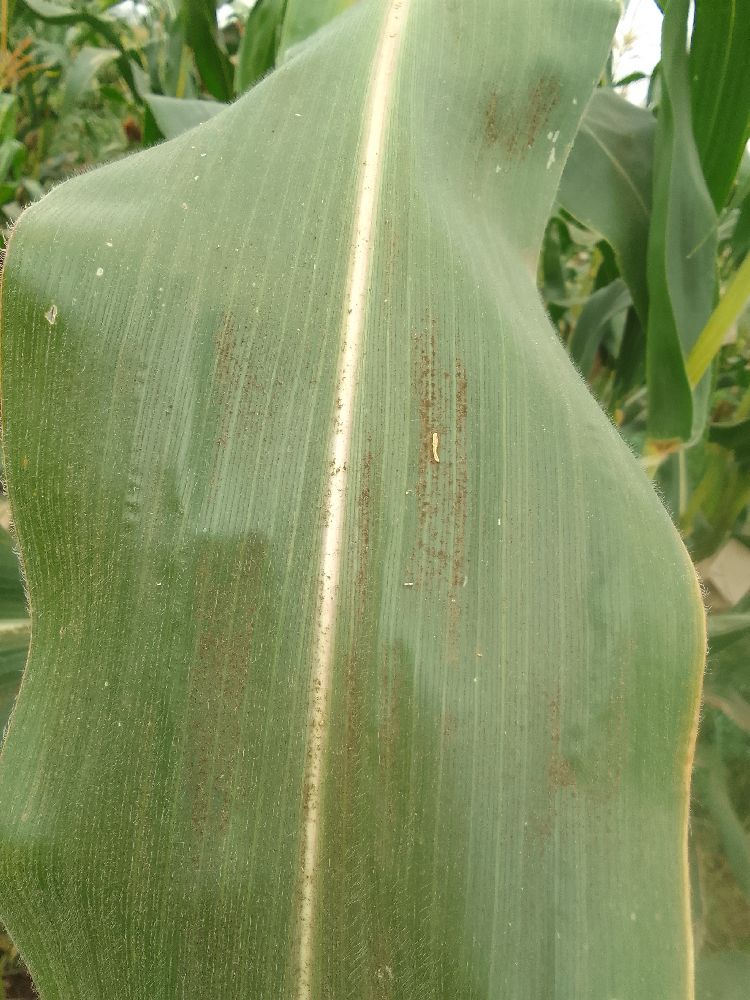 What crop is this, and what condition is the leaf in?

maize, healthy
